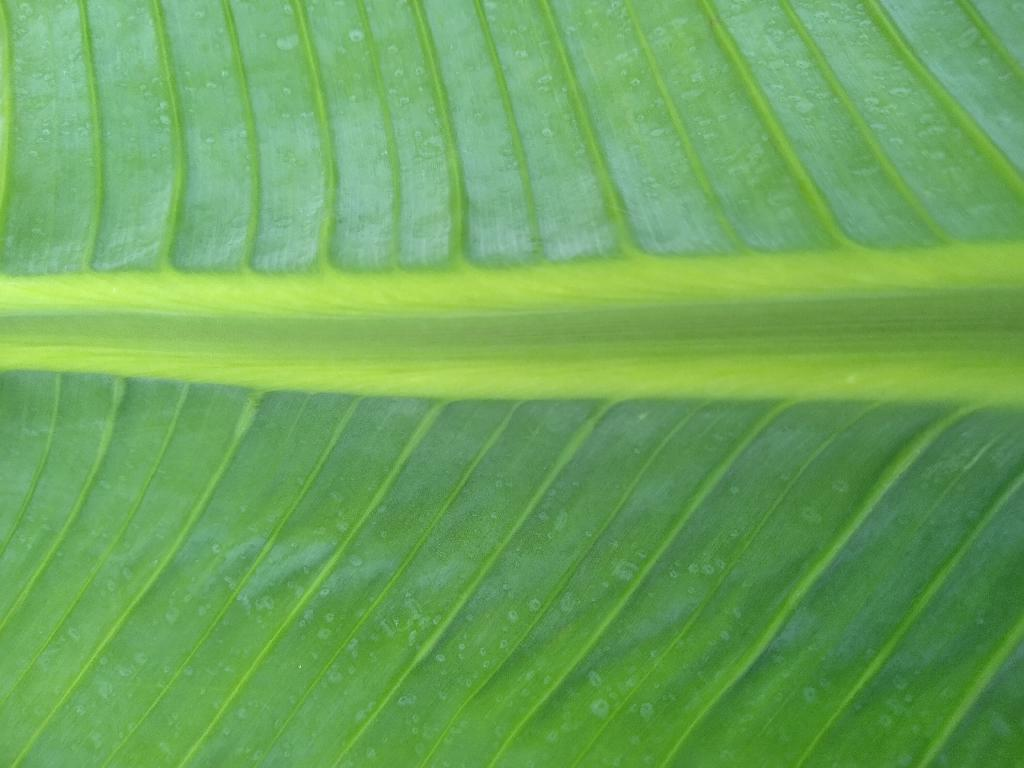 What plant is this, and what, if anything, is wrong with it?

banana, healthy
